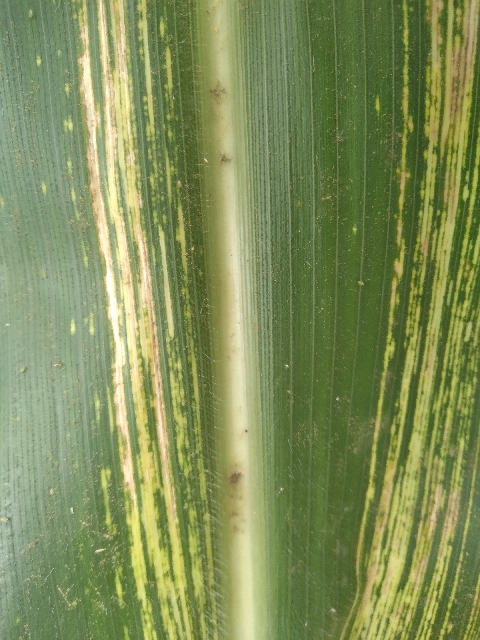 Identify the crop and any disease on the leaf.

maize, maize streak virus
